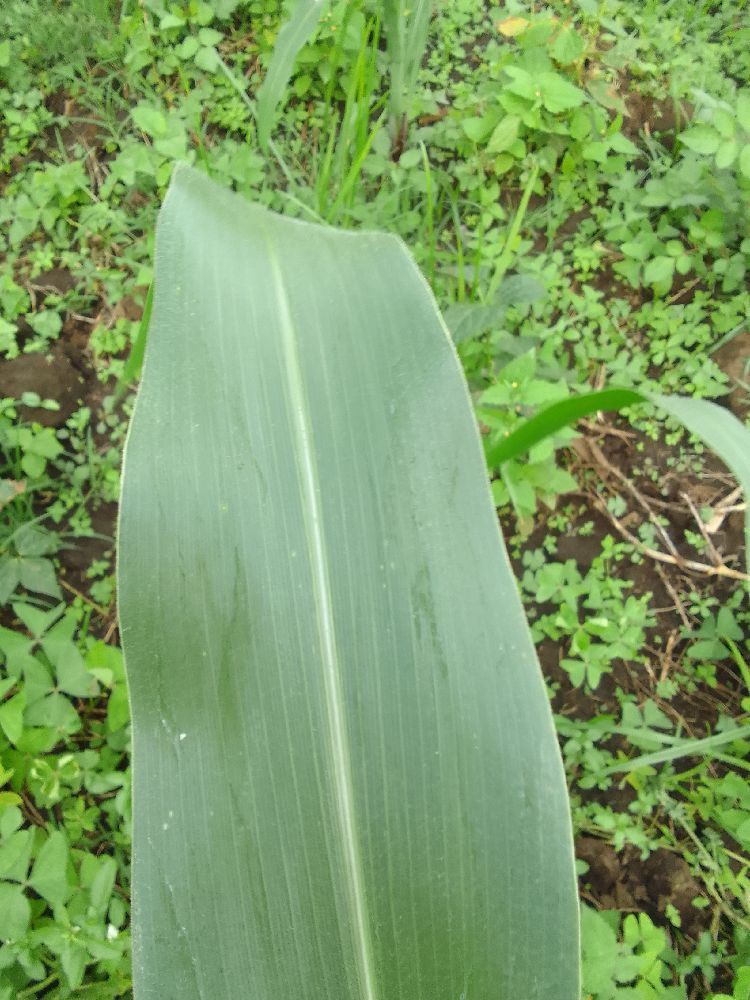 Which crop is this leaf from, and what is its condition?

maize, healthy
